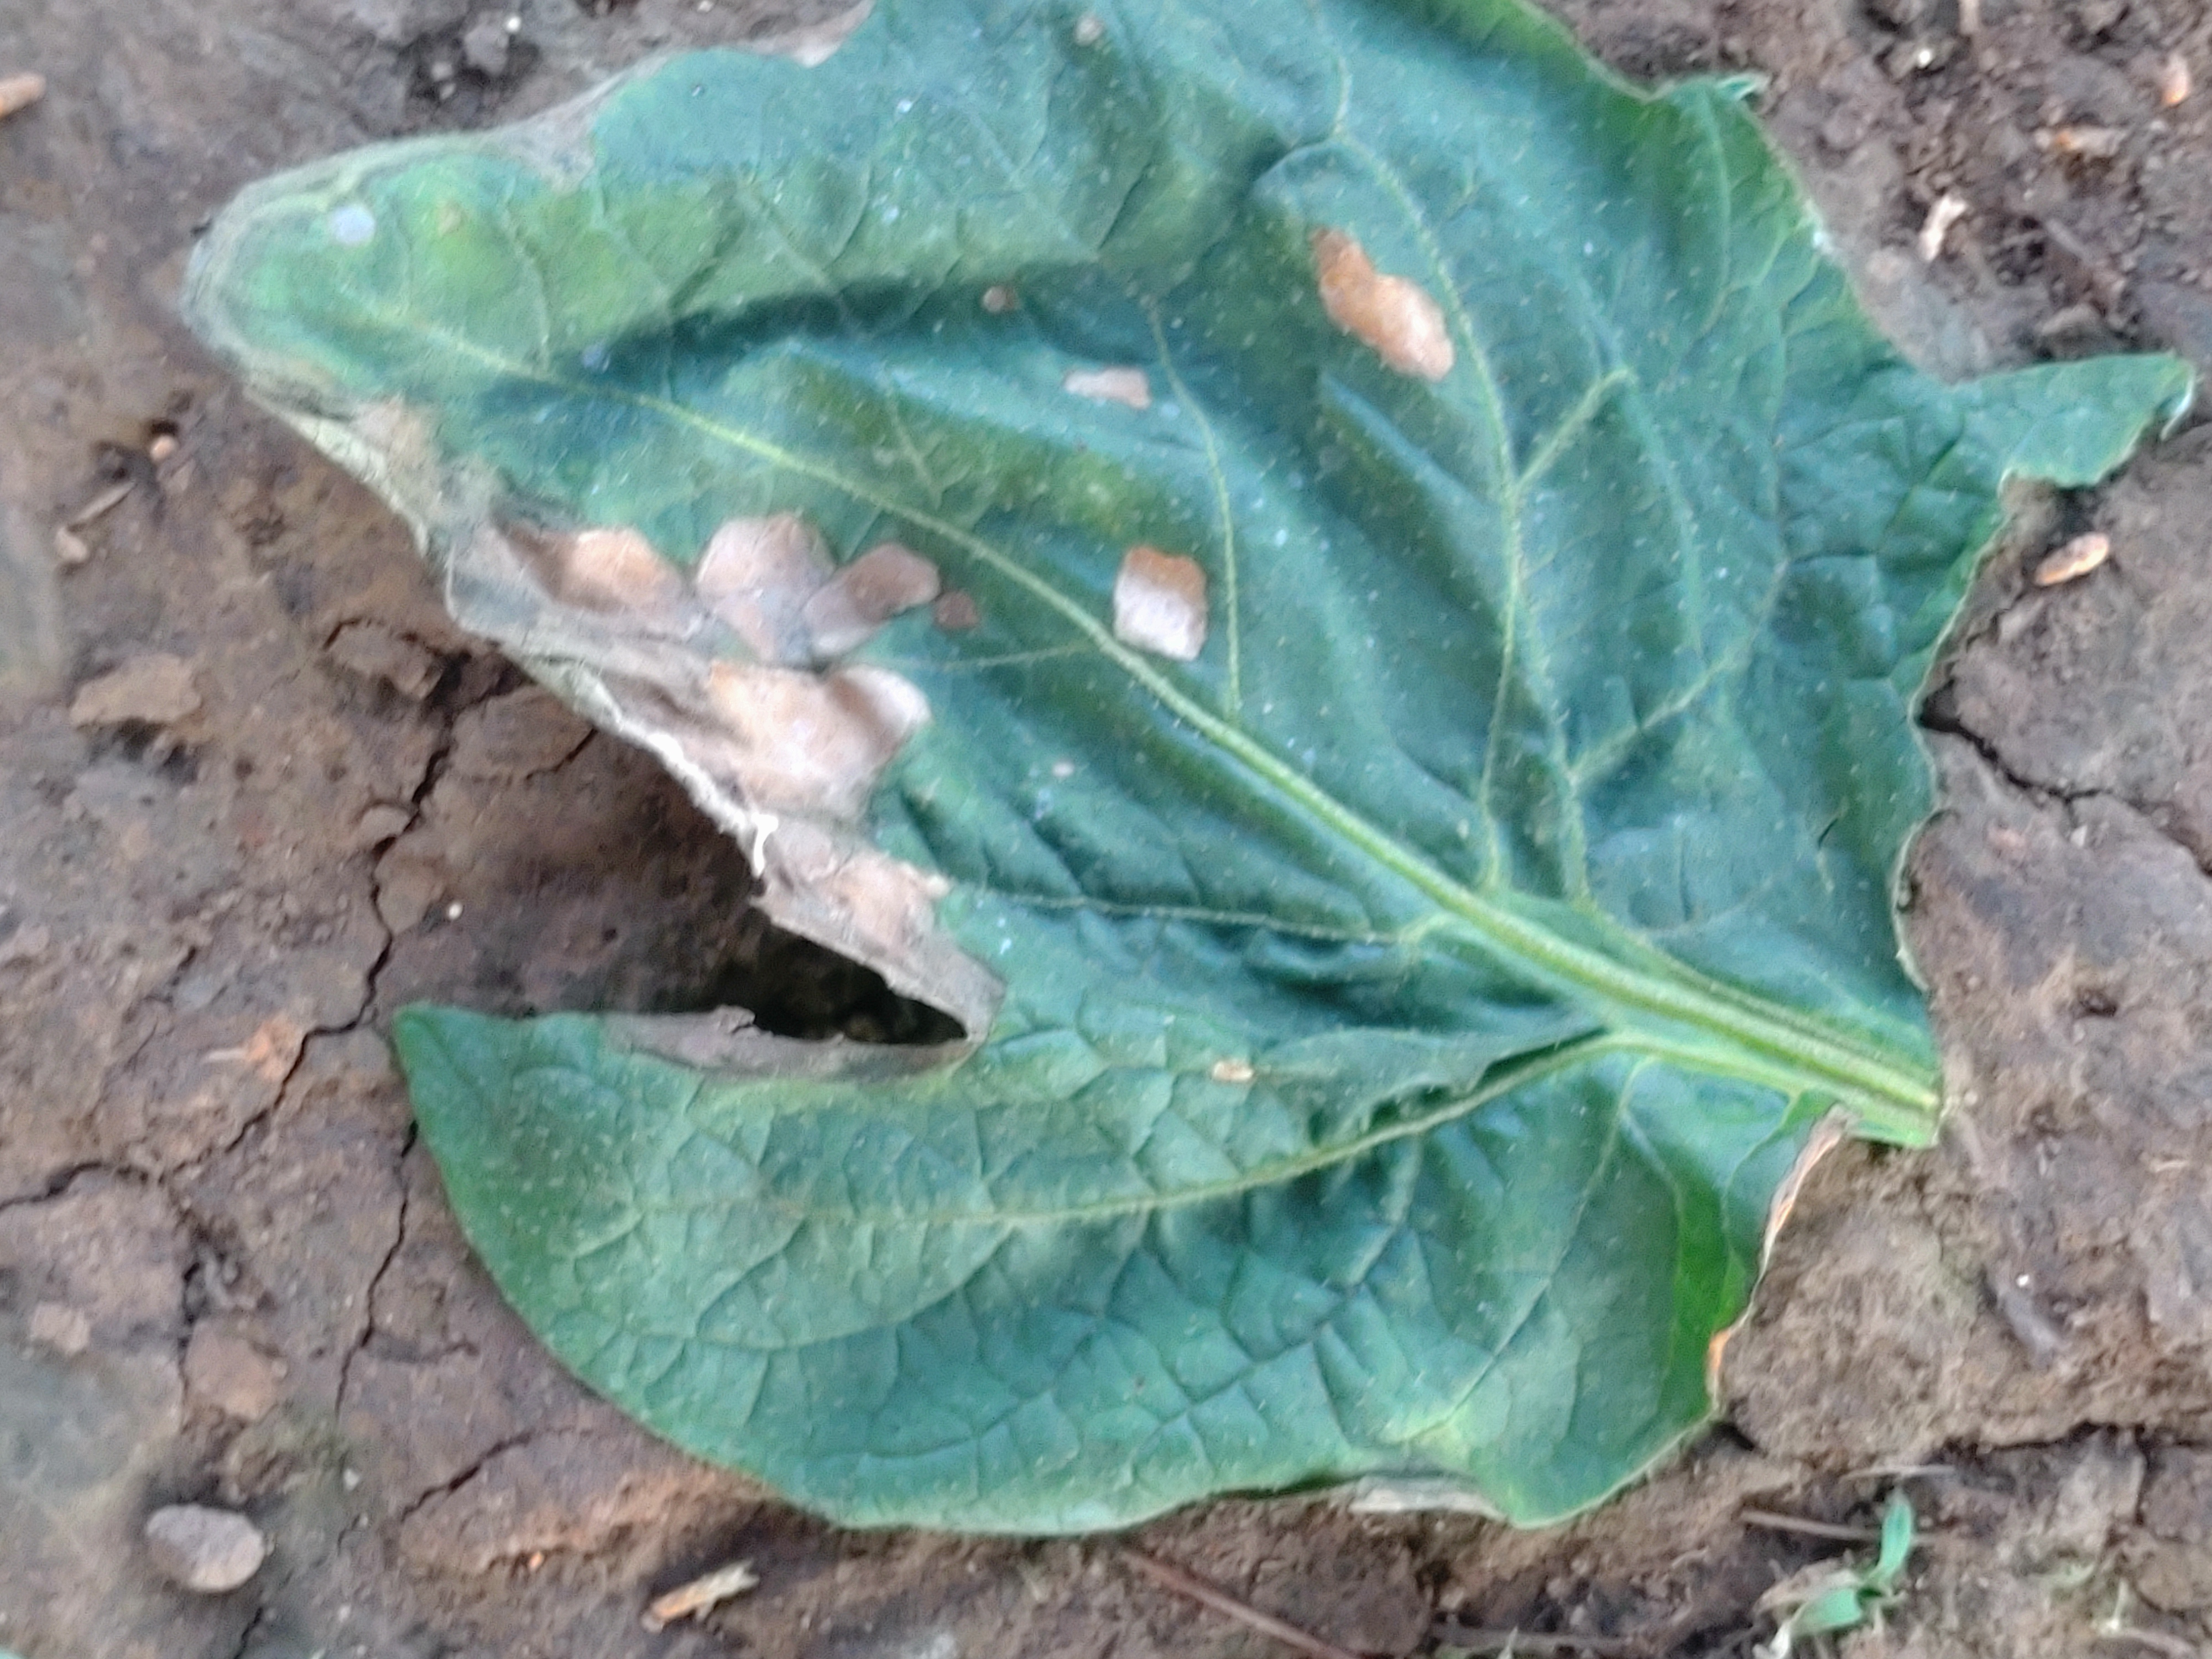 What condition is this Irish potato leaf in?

early blight
